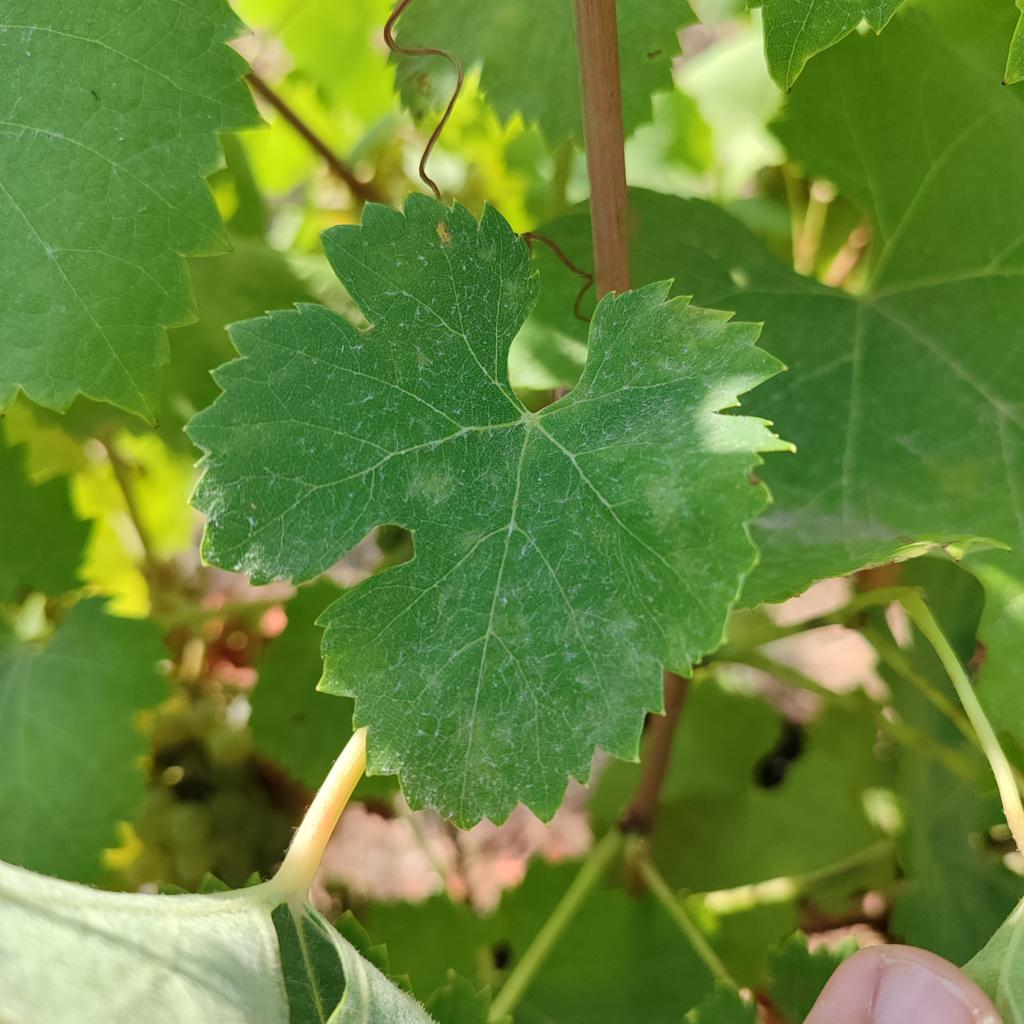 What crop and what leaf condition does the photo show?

grapevine, powdery mildew
